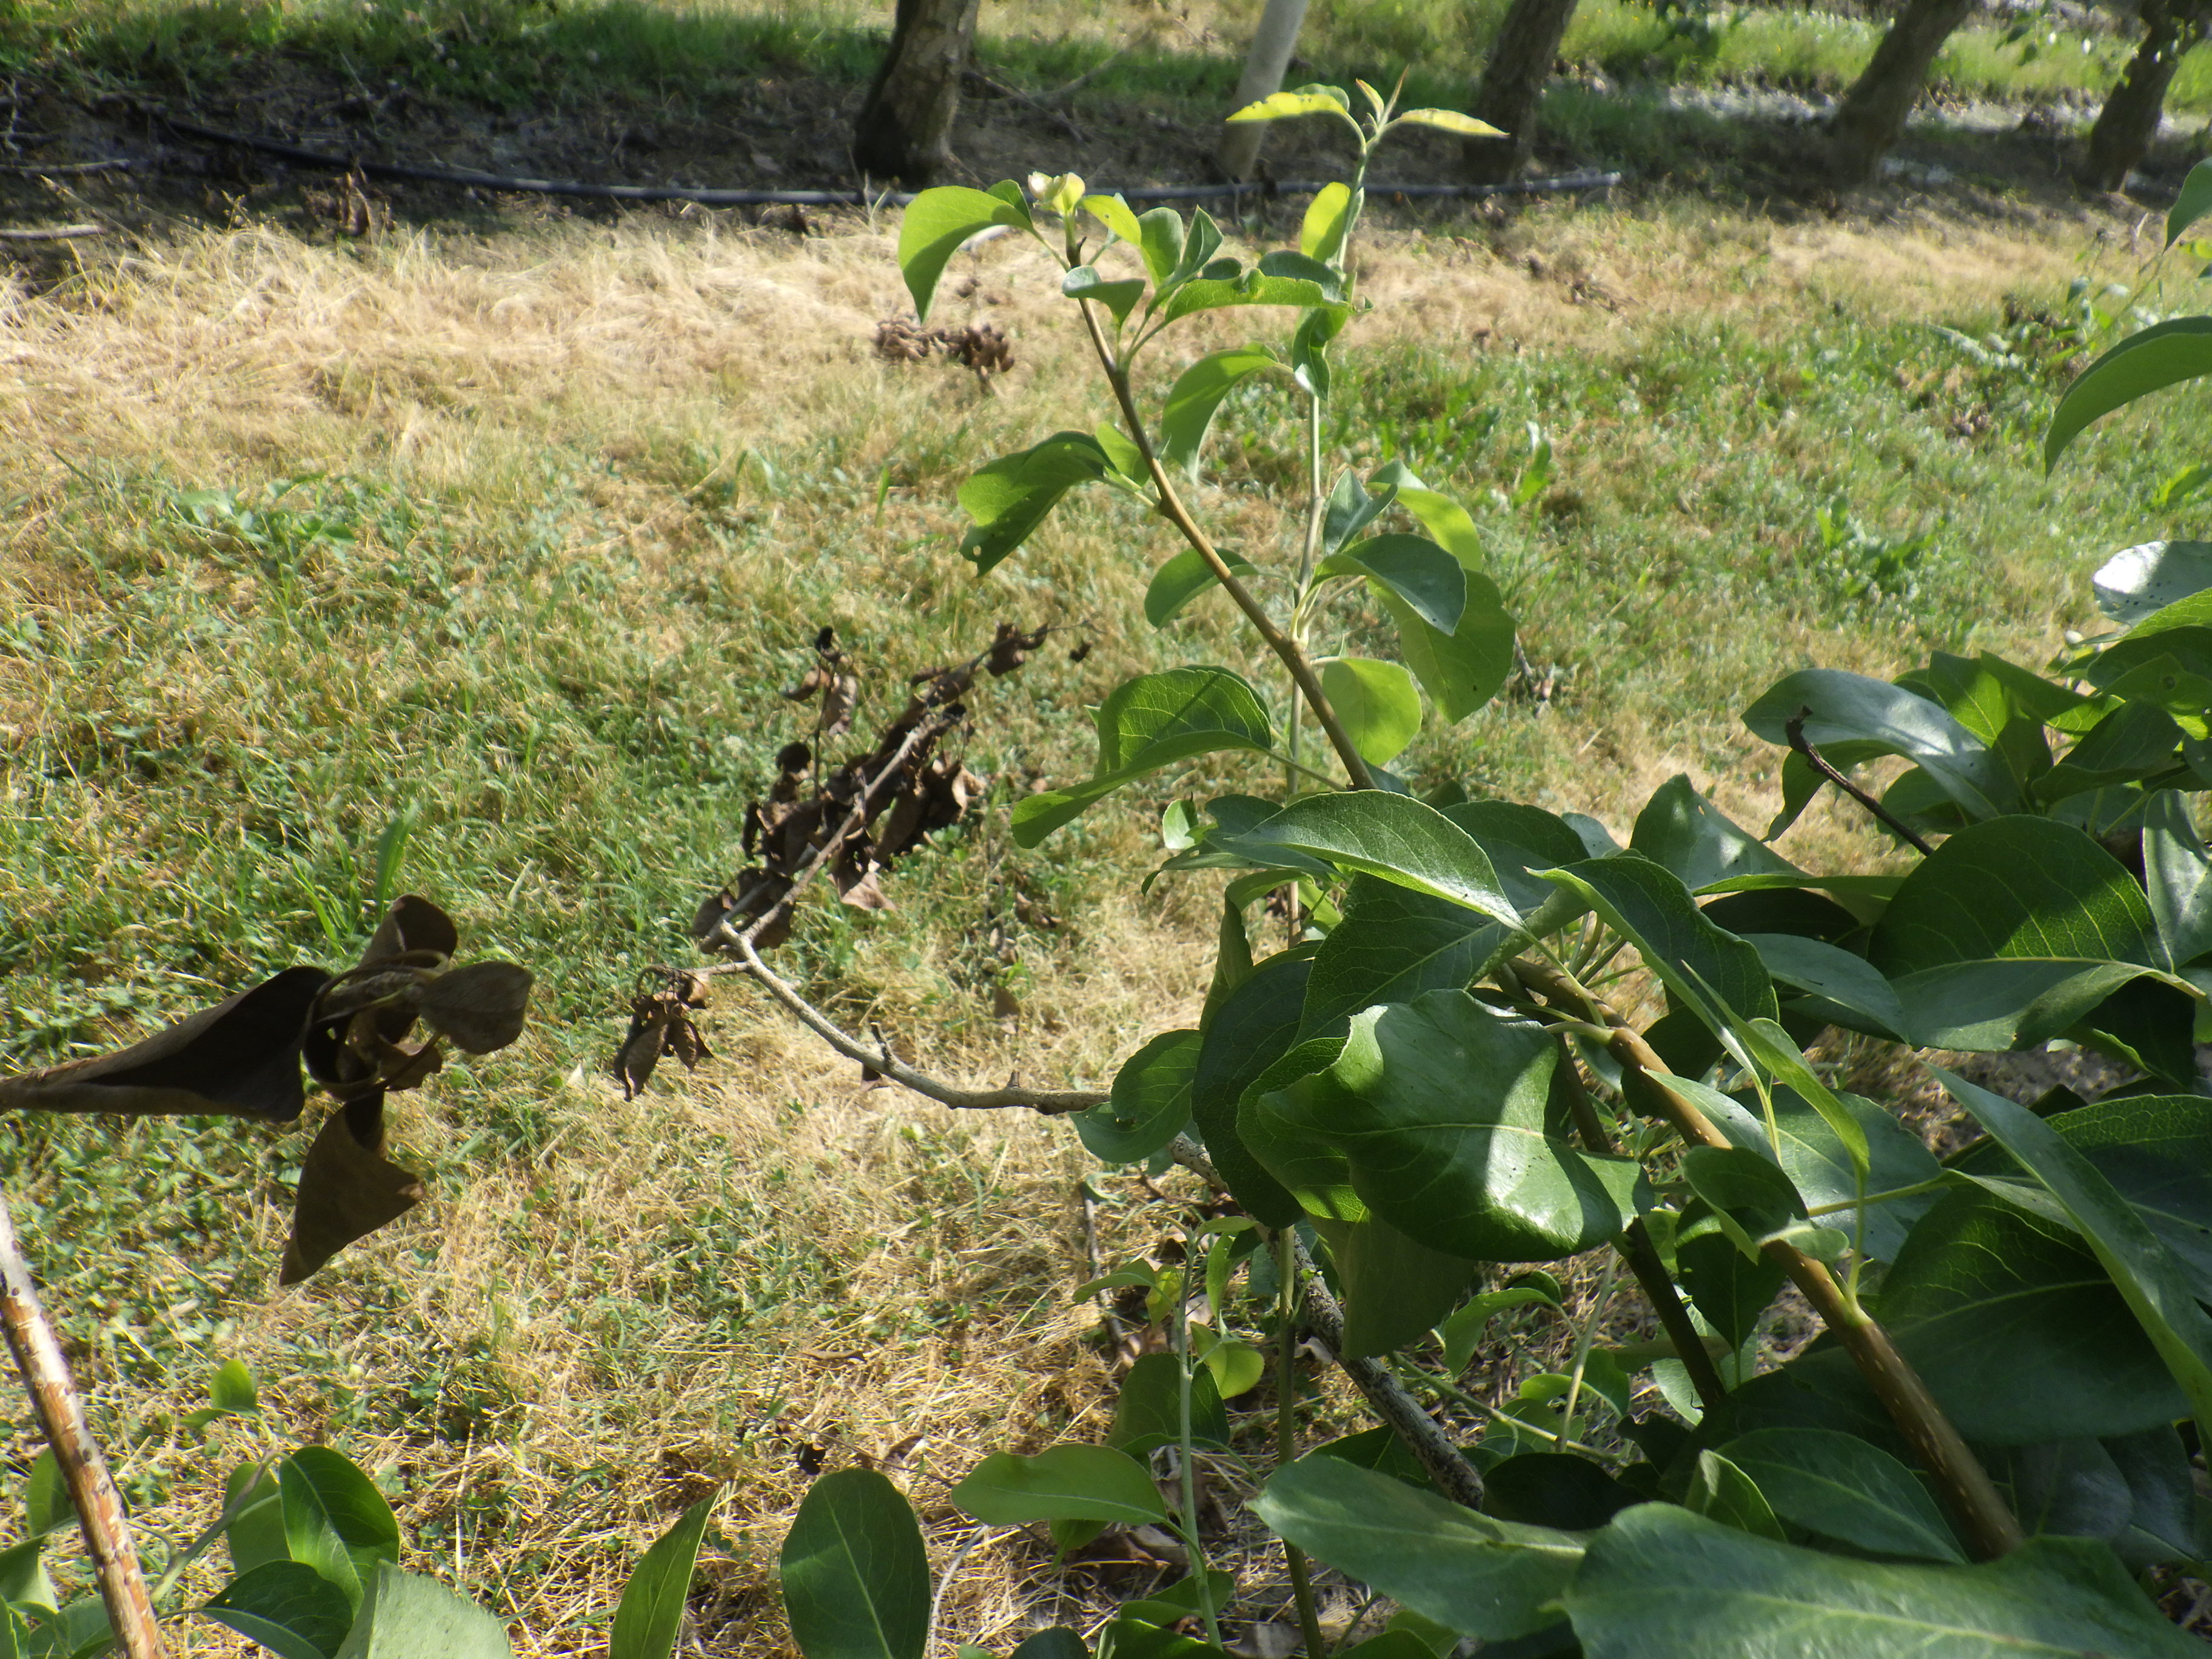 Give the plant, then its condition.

pear, fire blight
